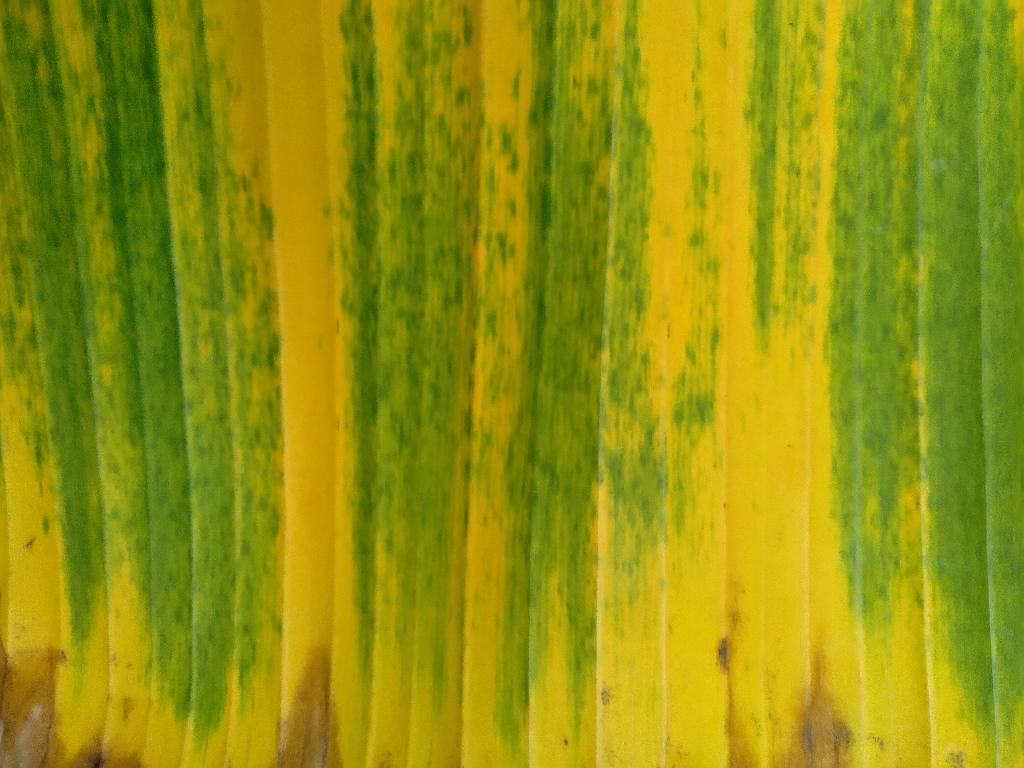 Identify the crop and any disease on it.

banana, fusarium wilt race 1
